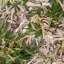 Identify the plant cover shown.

grass
